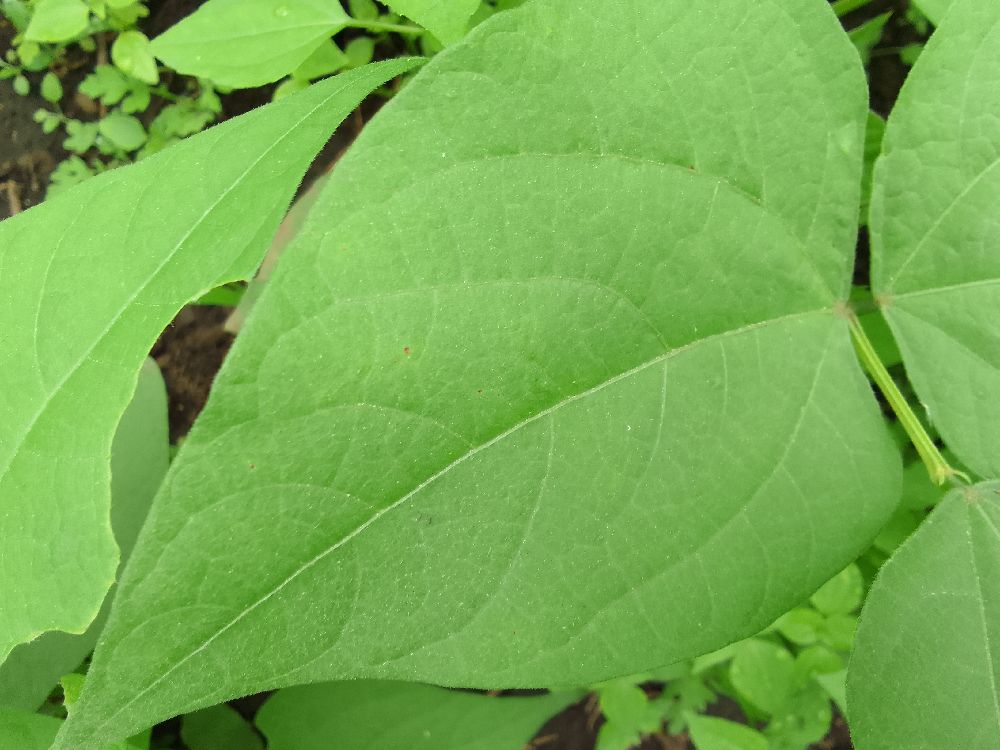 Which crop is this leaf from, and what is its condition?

common bean, healthy
